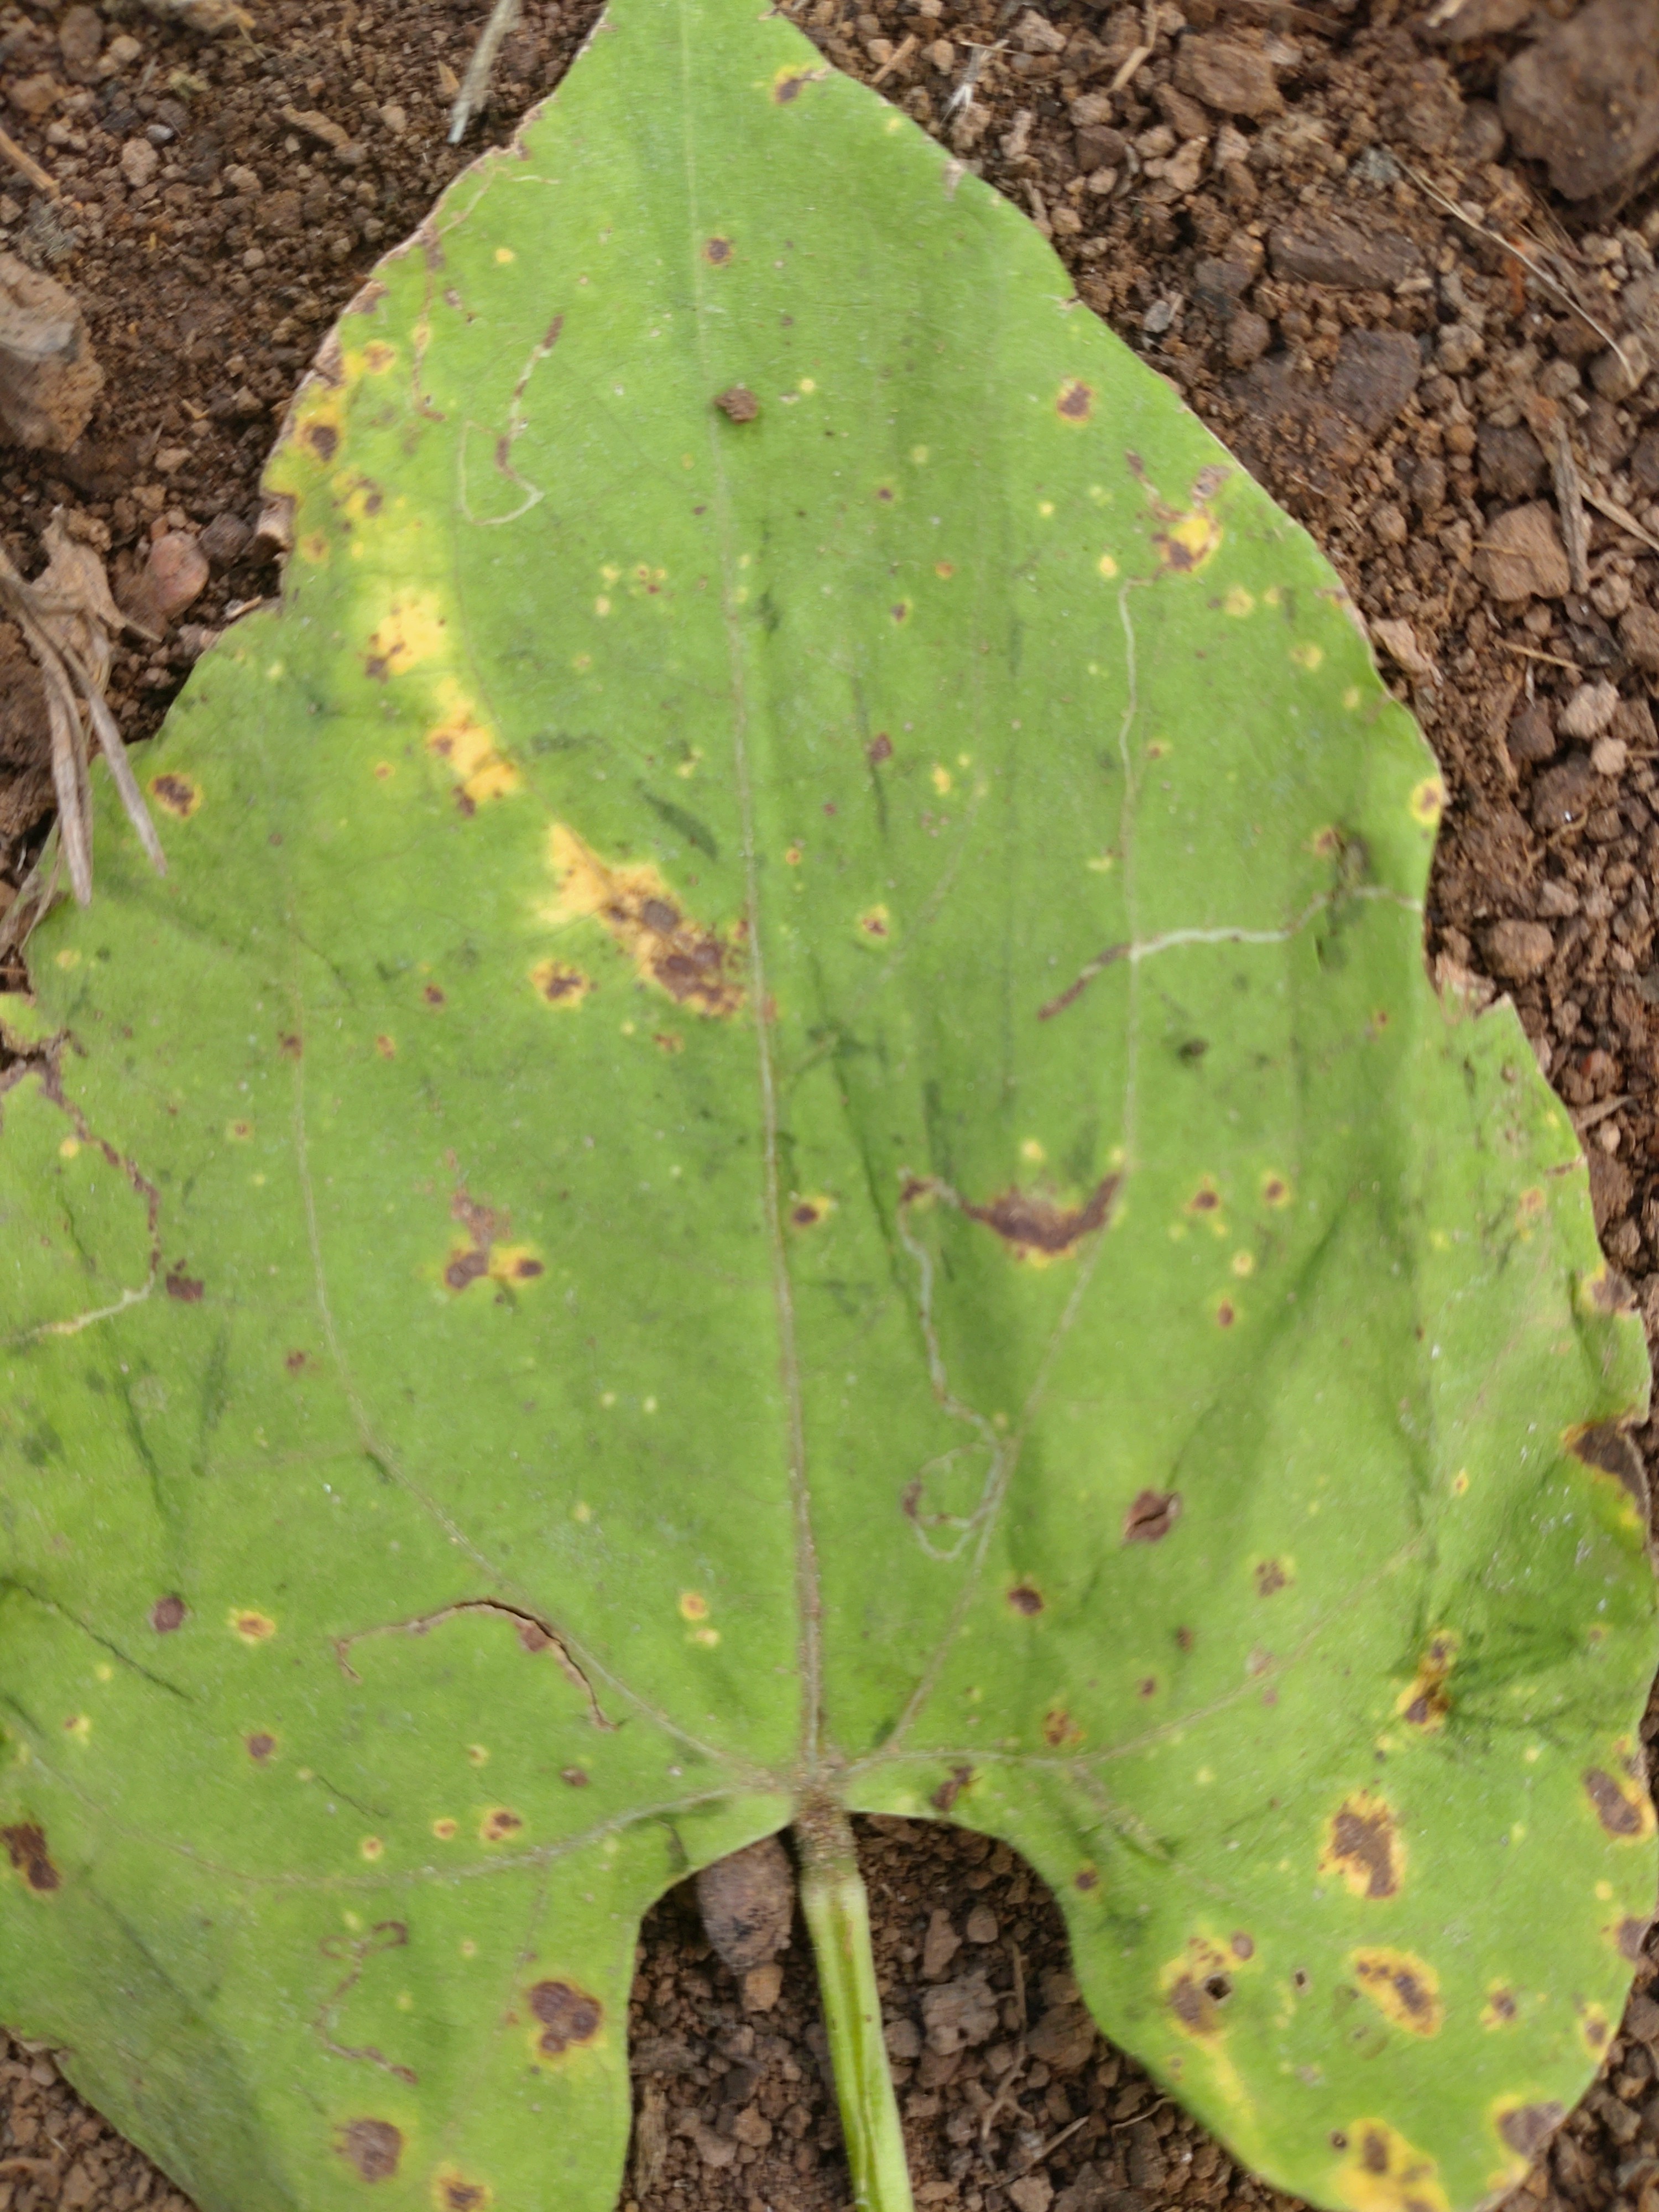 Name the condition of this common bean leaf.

rust
